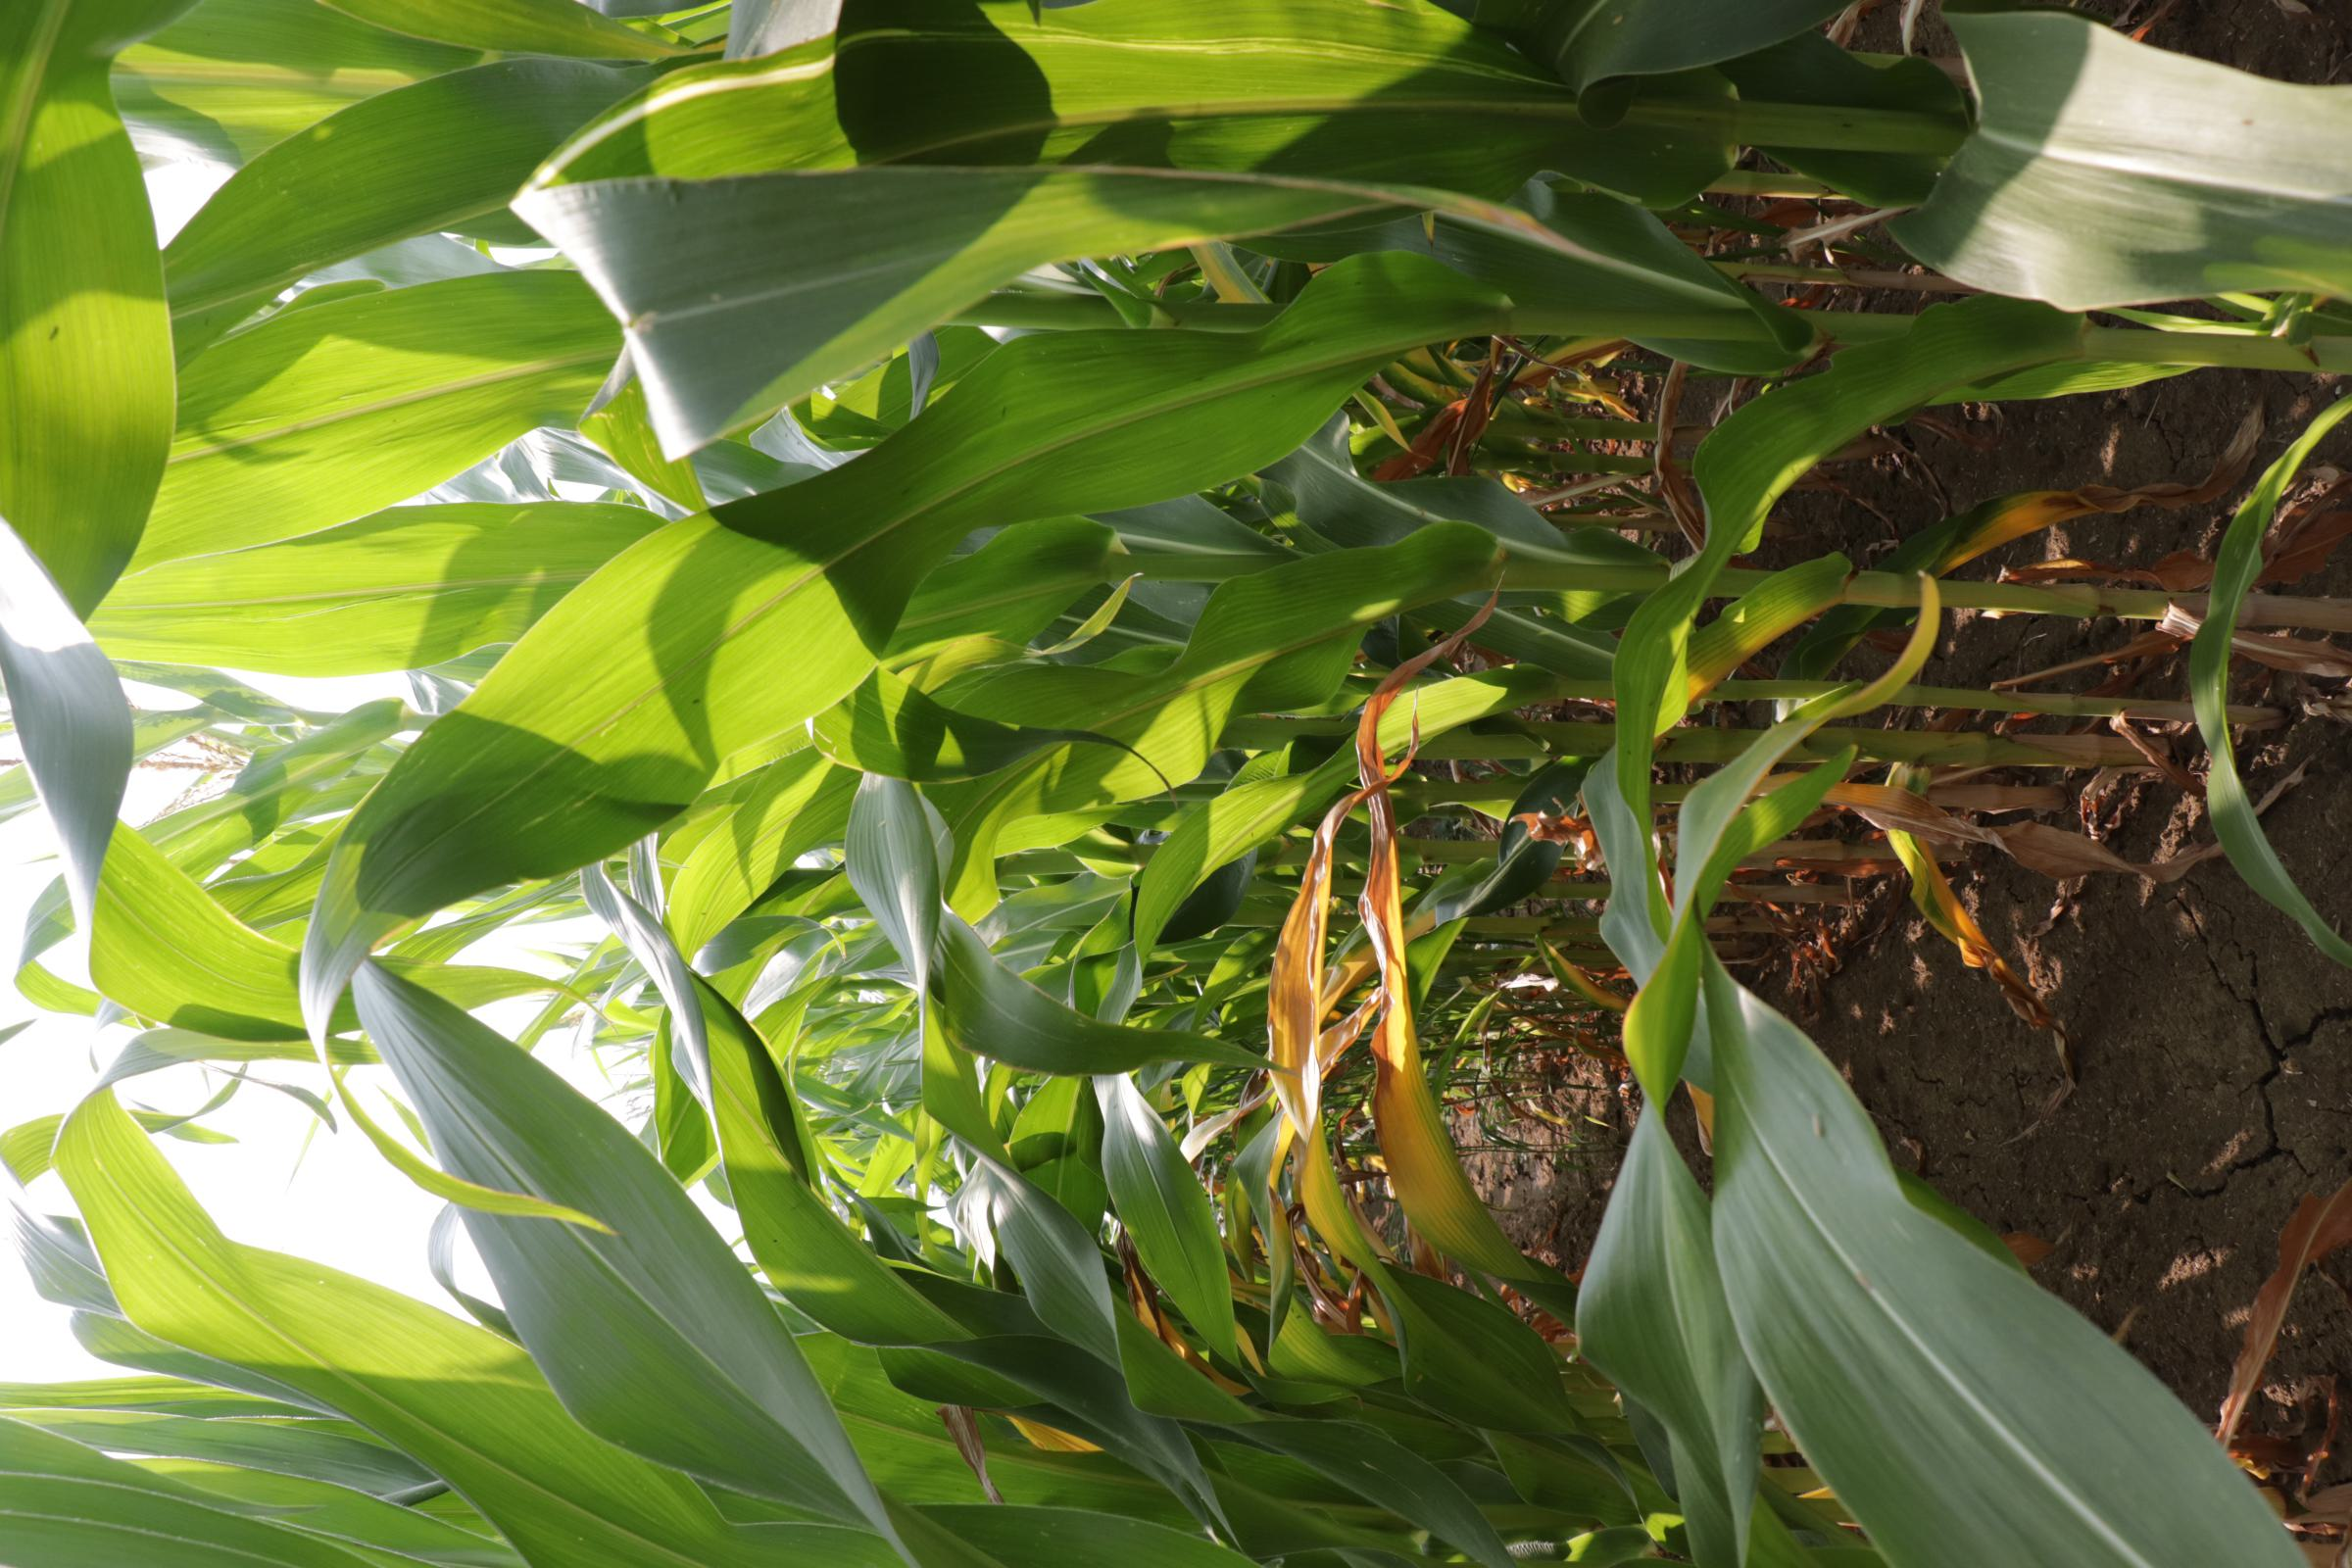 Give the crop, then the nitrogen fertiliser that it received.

maize, reduced nitrogen fertilisation
